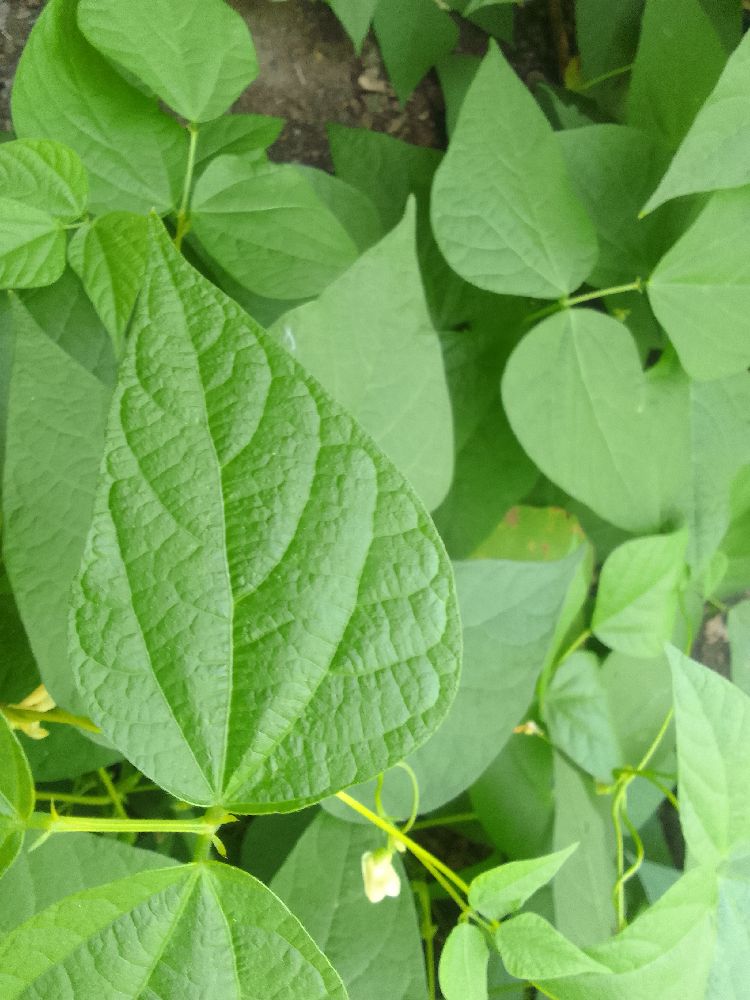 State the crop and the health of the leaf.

common bean, healthy
